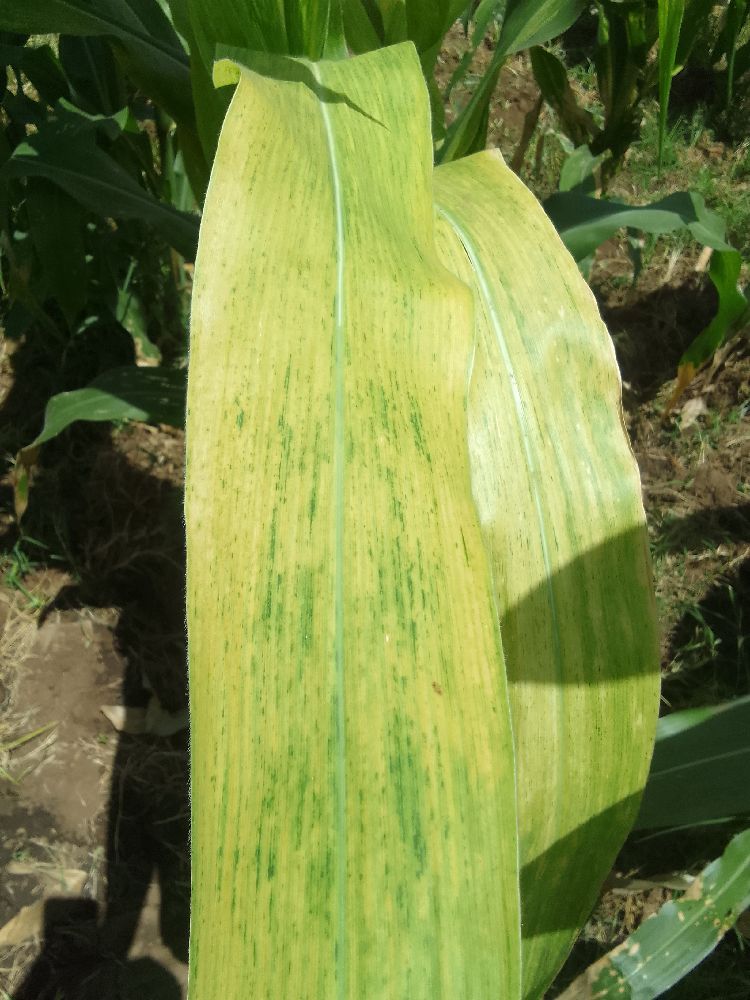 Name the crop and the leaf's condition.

maize, maize lethal necrosis
